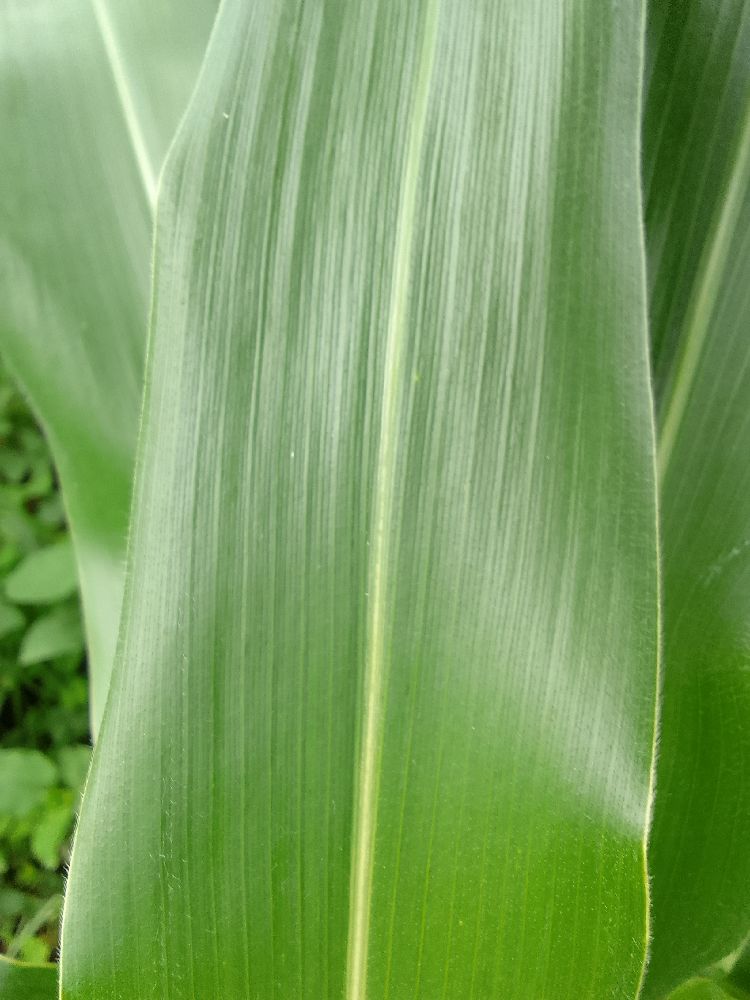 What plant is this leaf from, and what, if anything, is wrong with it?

maize, healthy
